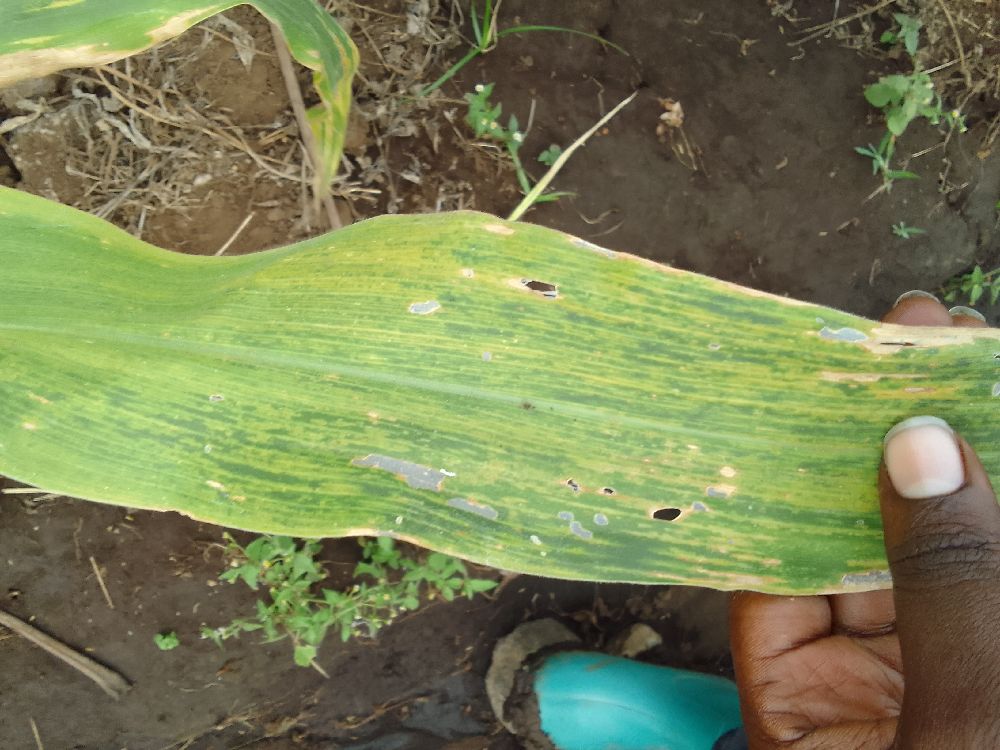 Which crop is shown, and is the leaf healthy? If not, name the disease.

maize, maize lethal necrosis
